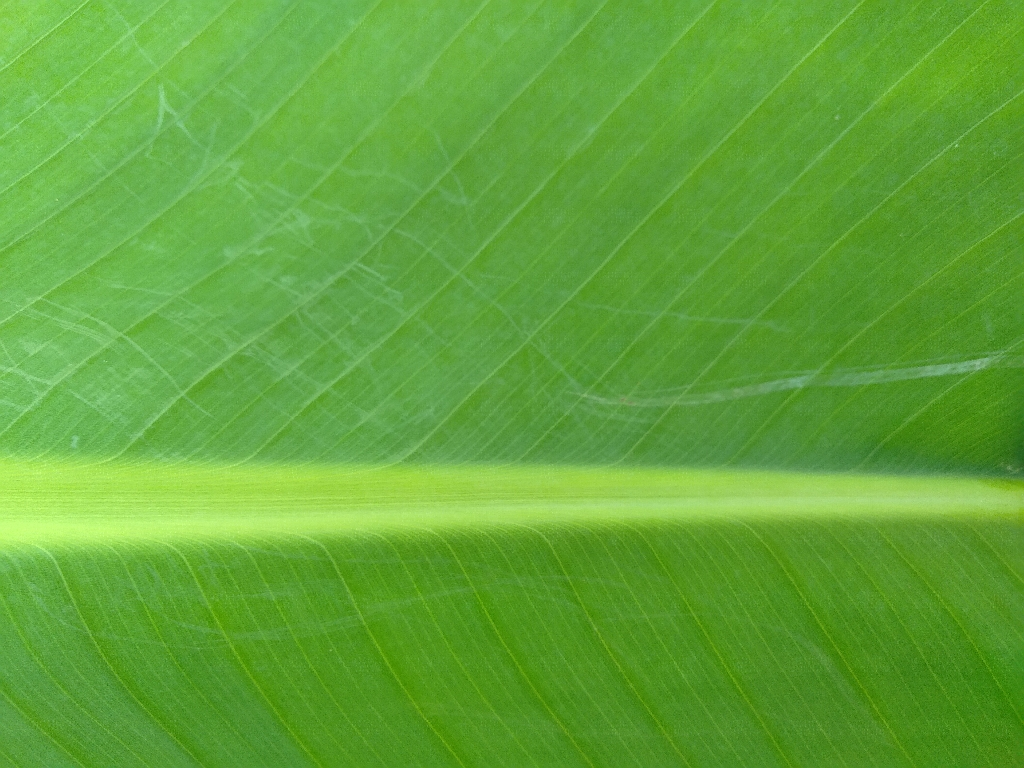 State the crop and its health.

banana, healthy
